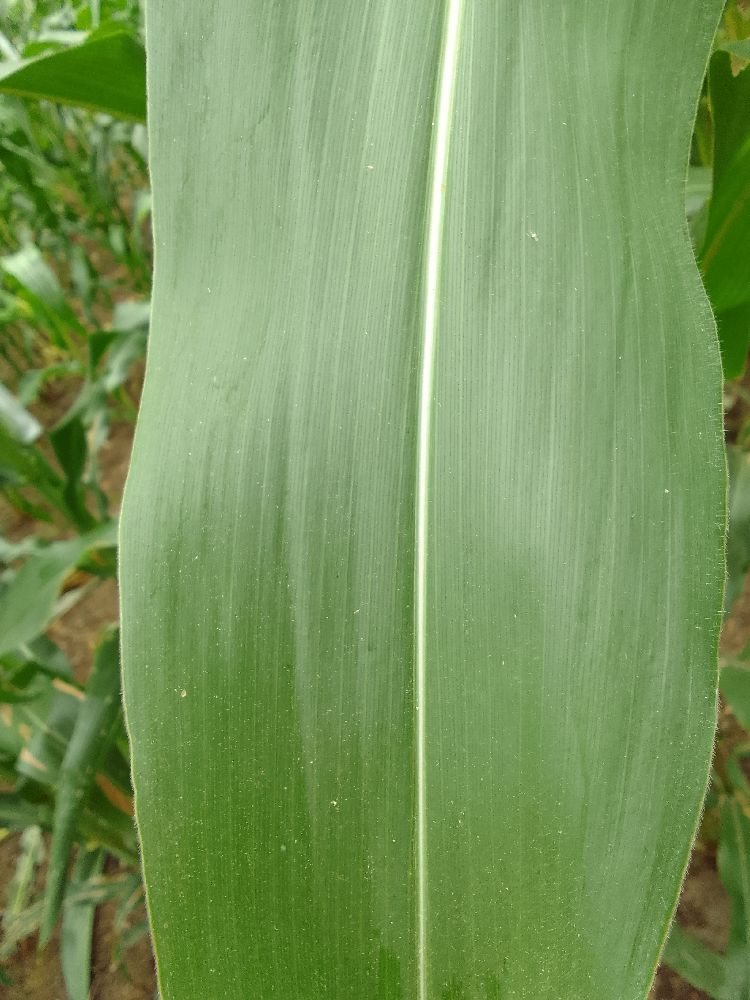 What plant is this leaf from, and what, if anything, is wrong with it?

maize, healthy
